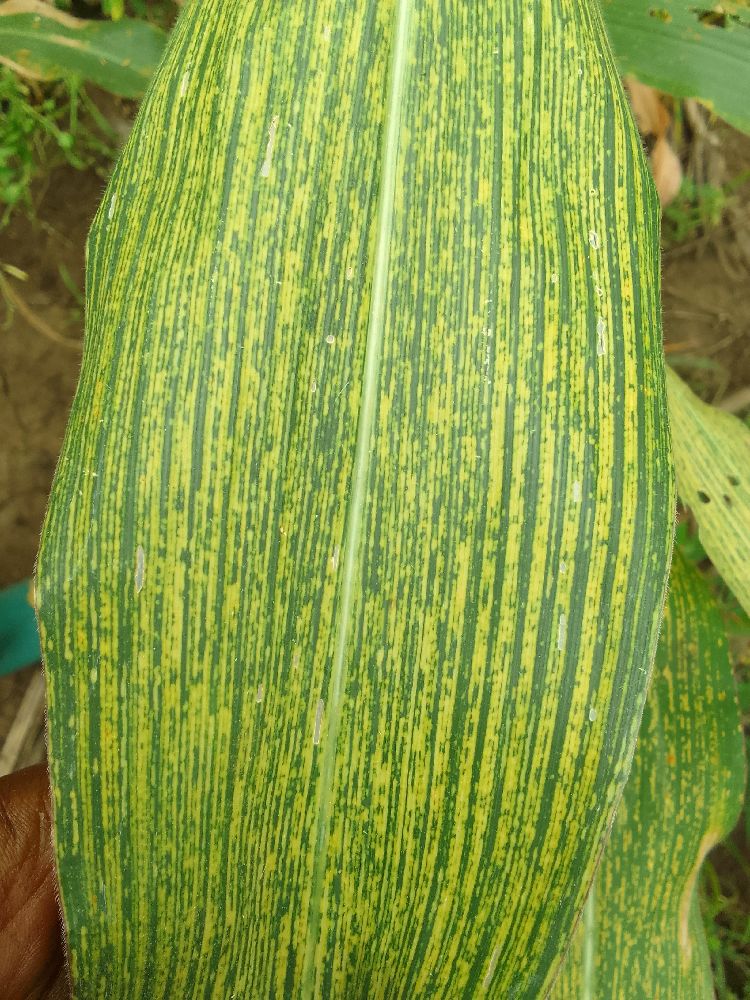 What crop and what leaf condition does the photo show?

maize, maize streak virus
